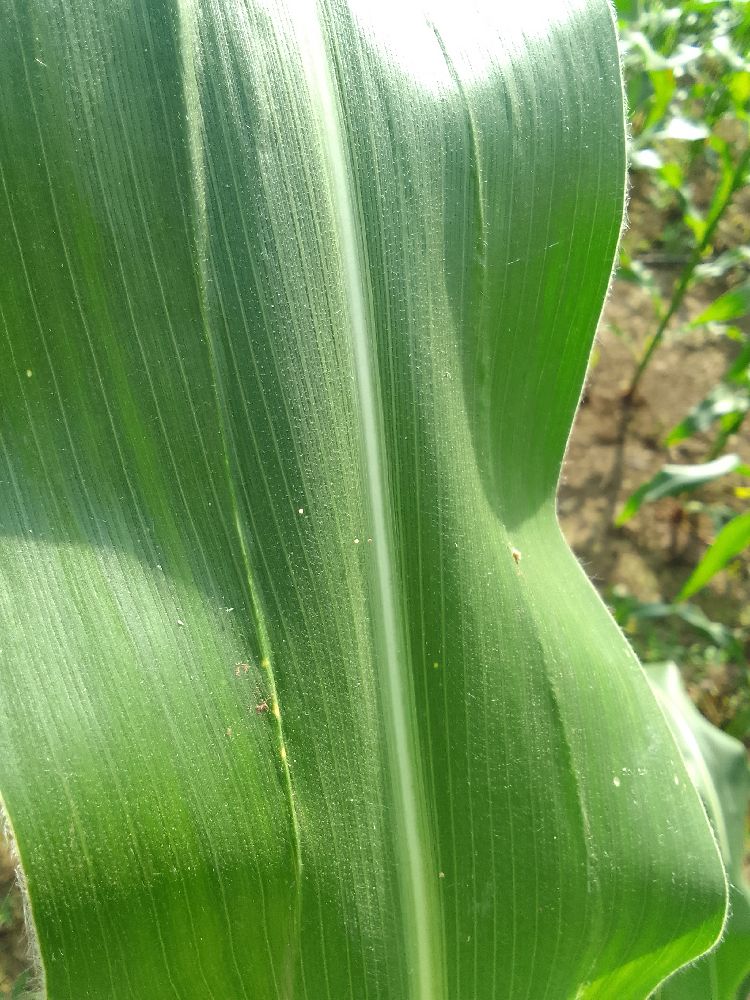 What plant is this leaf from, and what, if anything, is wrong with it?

maize, healthy
